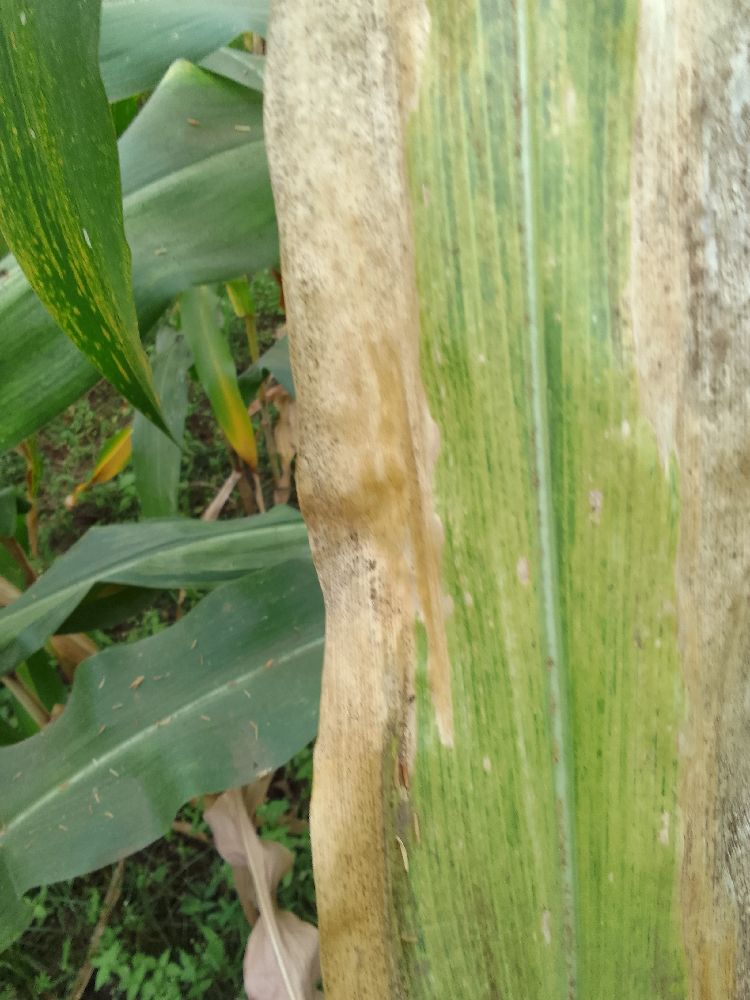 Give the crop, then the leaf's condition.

maize, maize lethal necrosis
